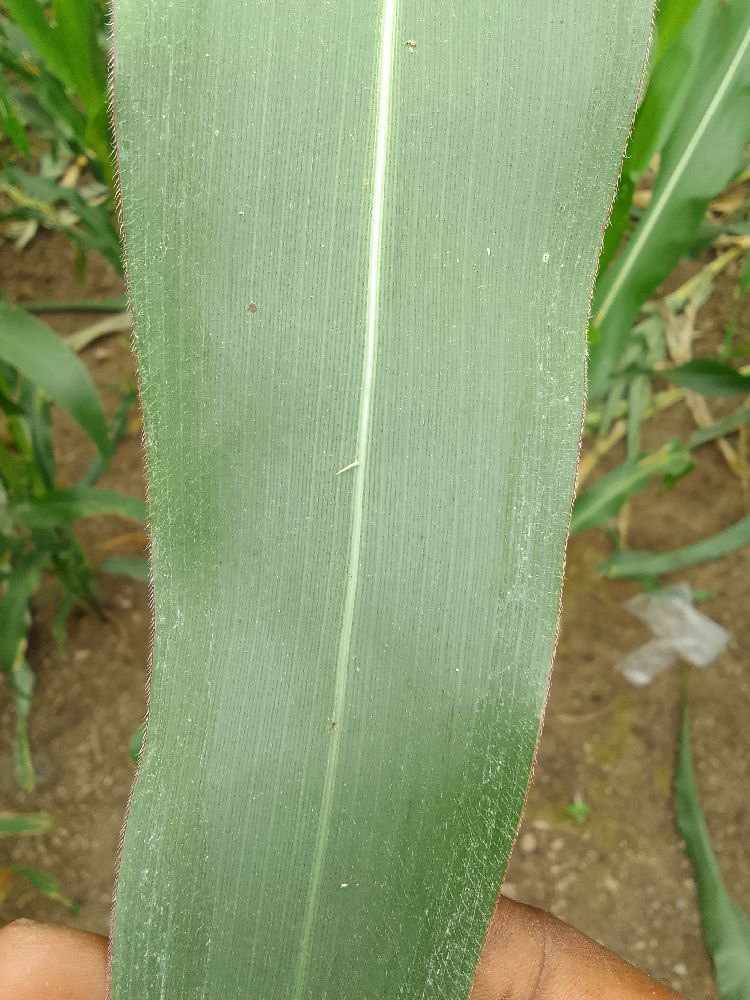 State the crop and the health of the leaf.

maize, healthy
